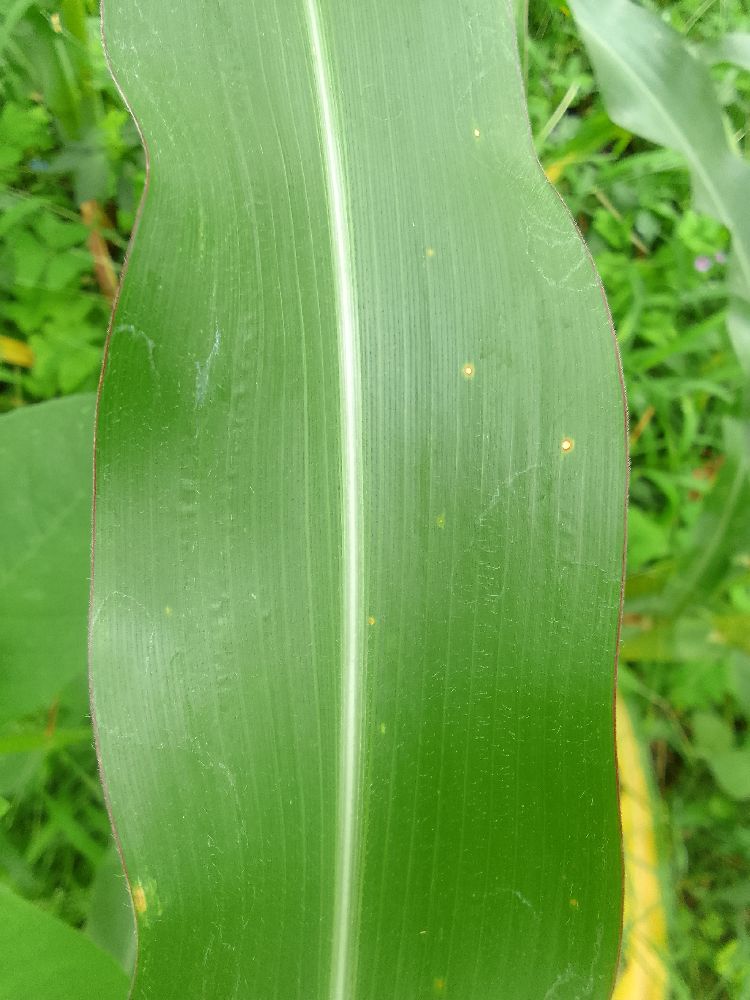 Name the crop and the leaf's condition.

maize, healthy
